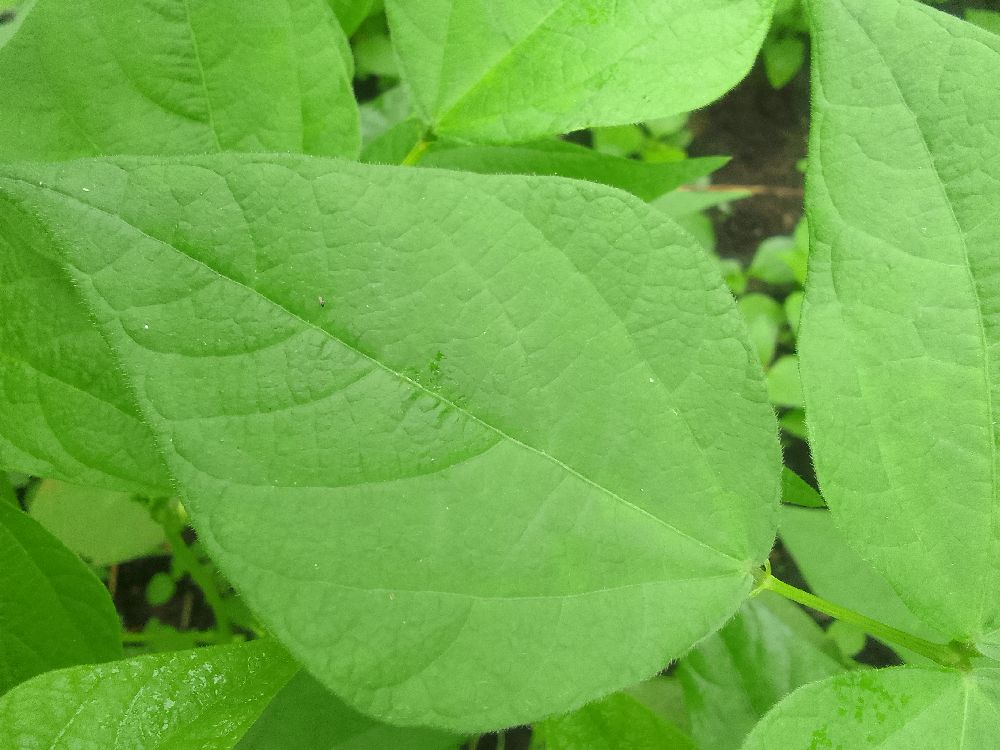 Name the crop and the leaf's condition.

common bean, healthy
